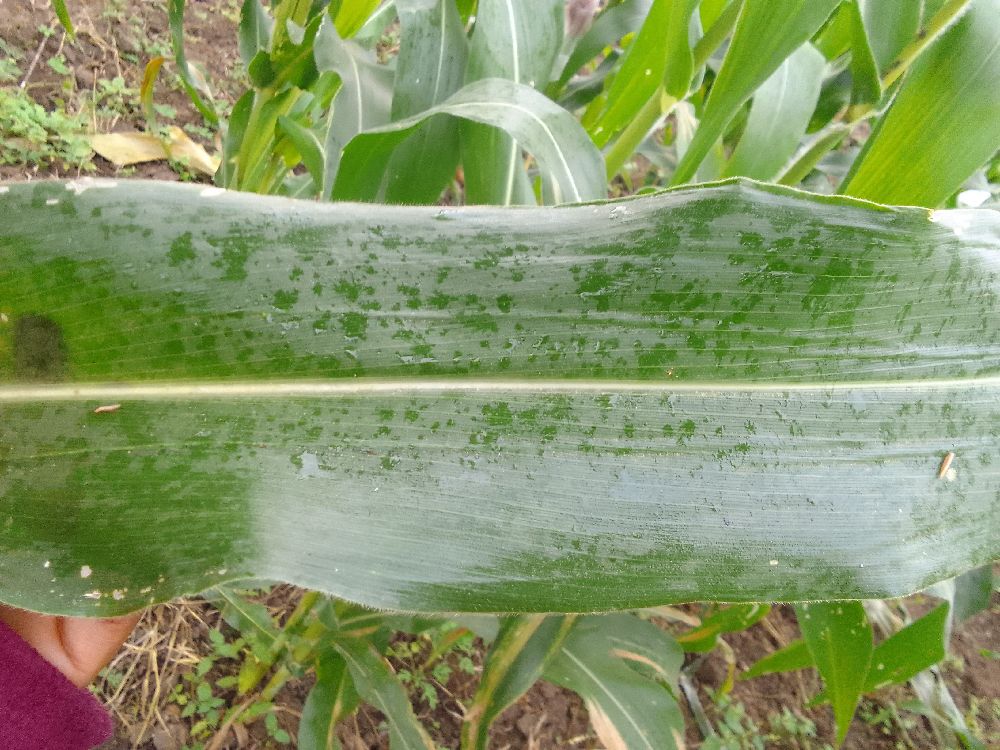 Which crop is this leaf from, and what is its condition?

maize, healthy
